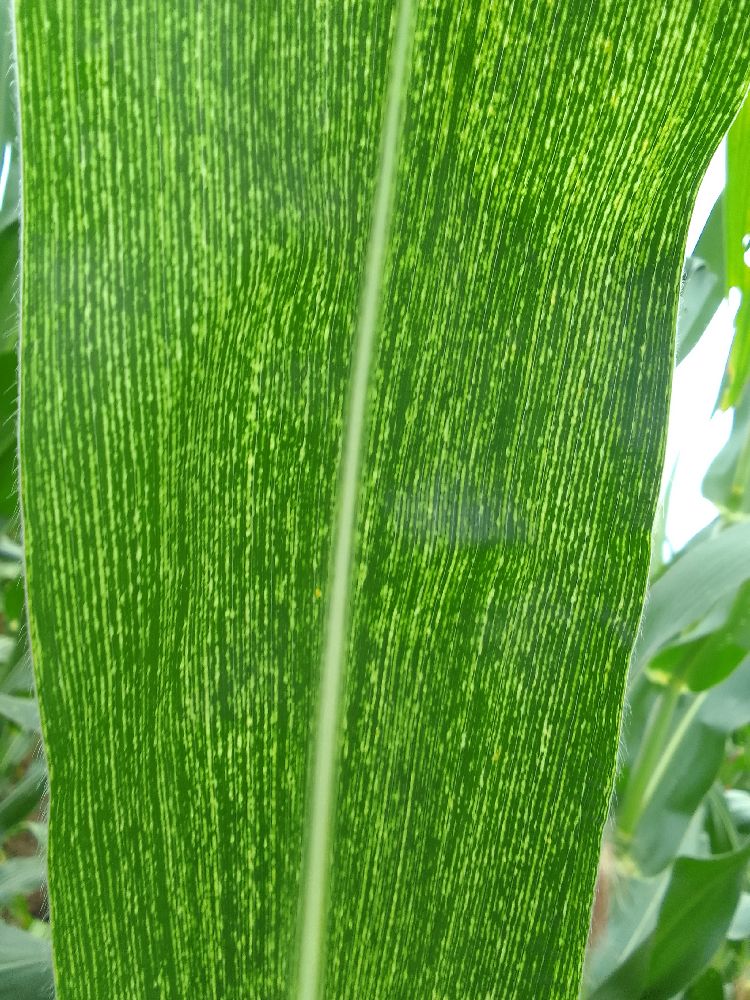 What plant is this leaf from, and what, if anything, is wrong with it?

maize, maize streak virus
